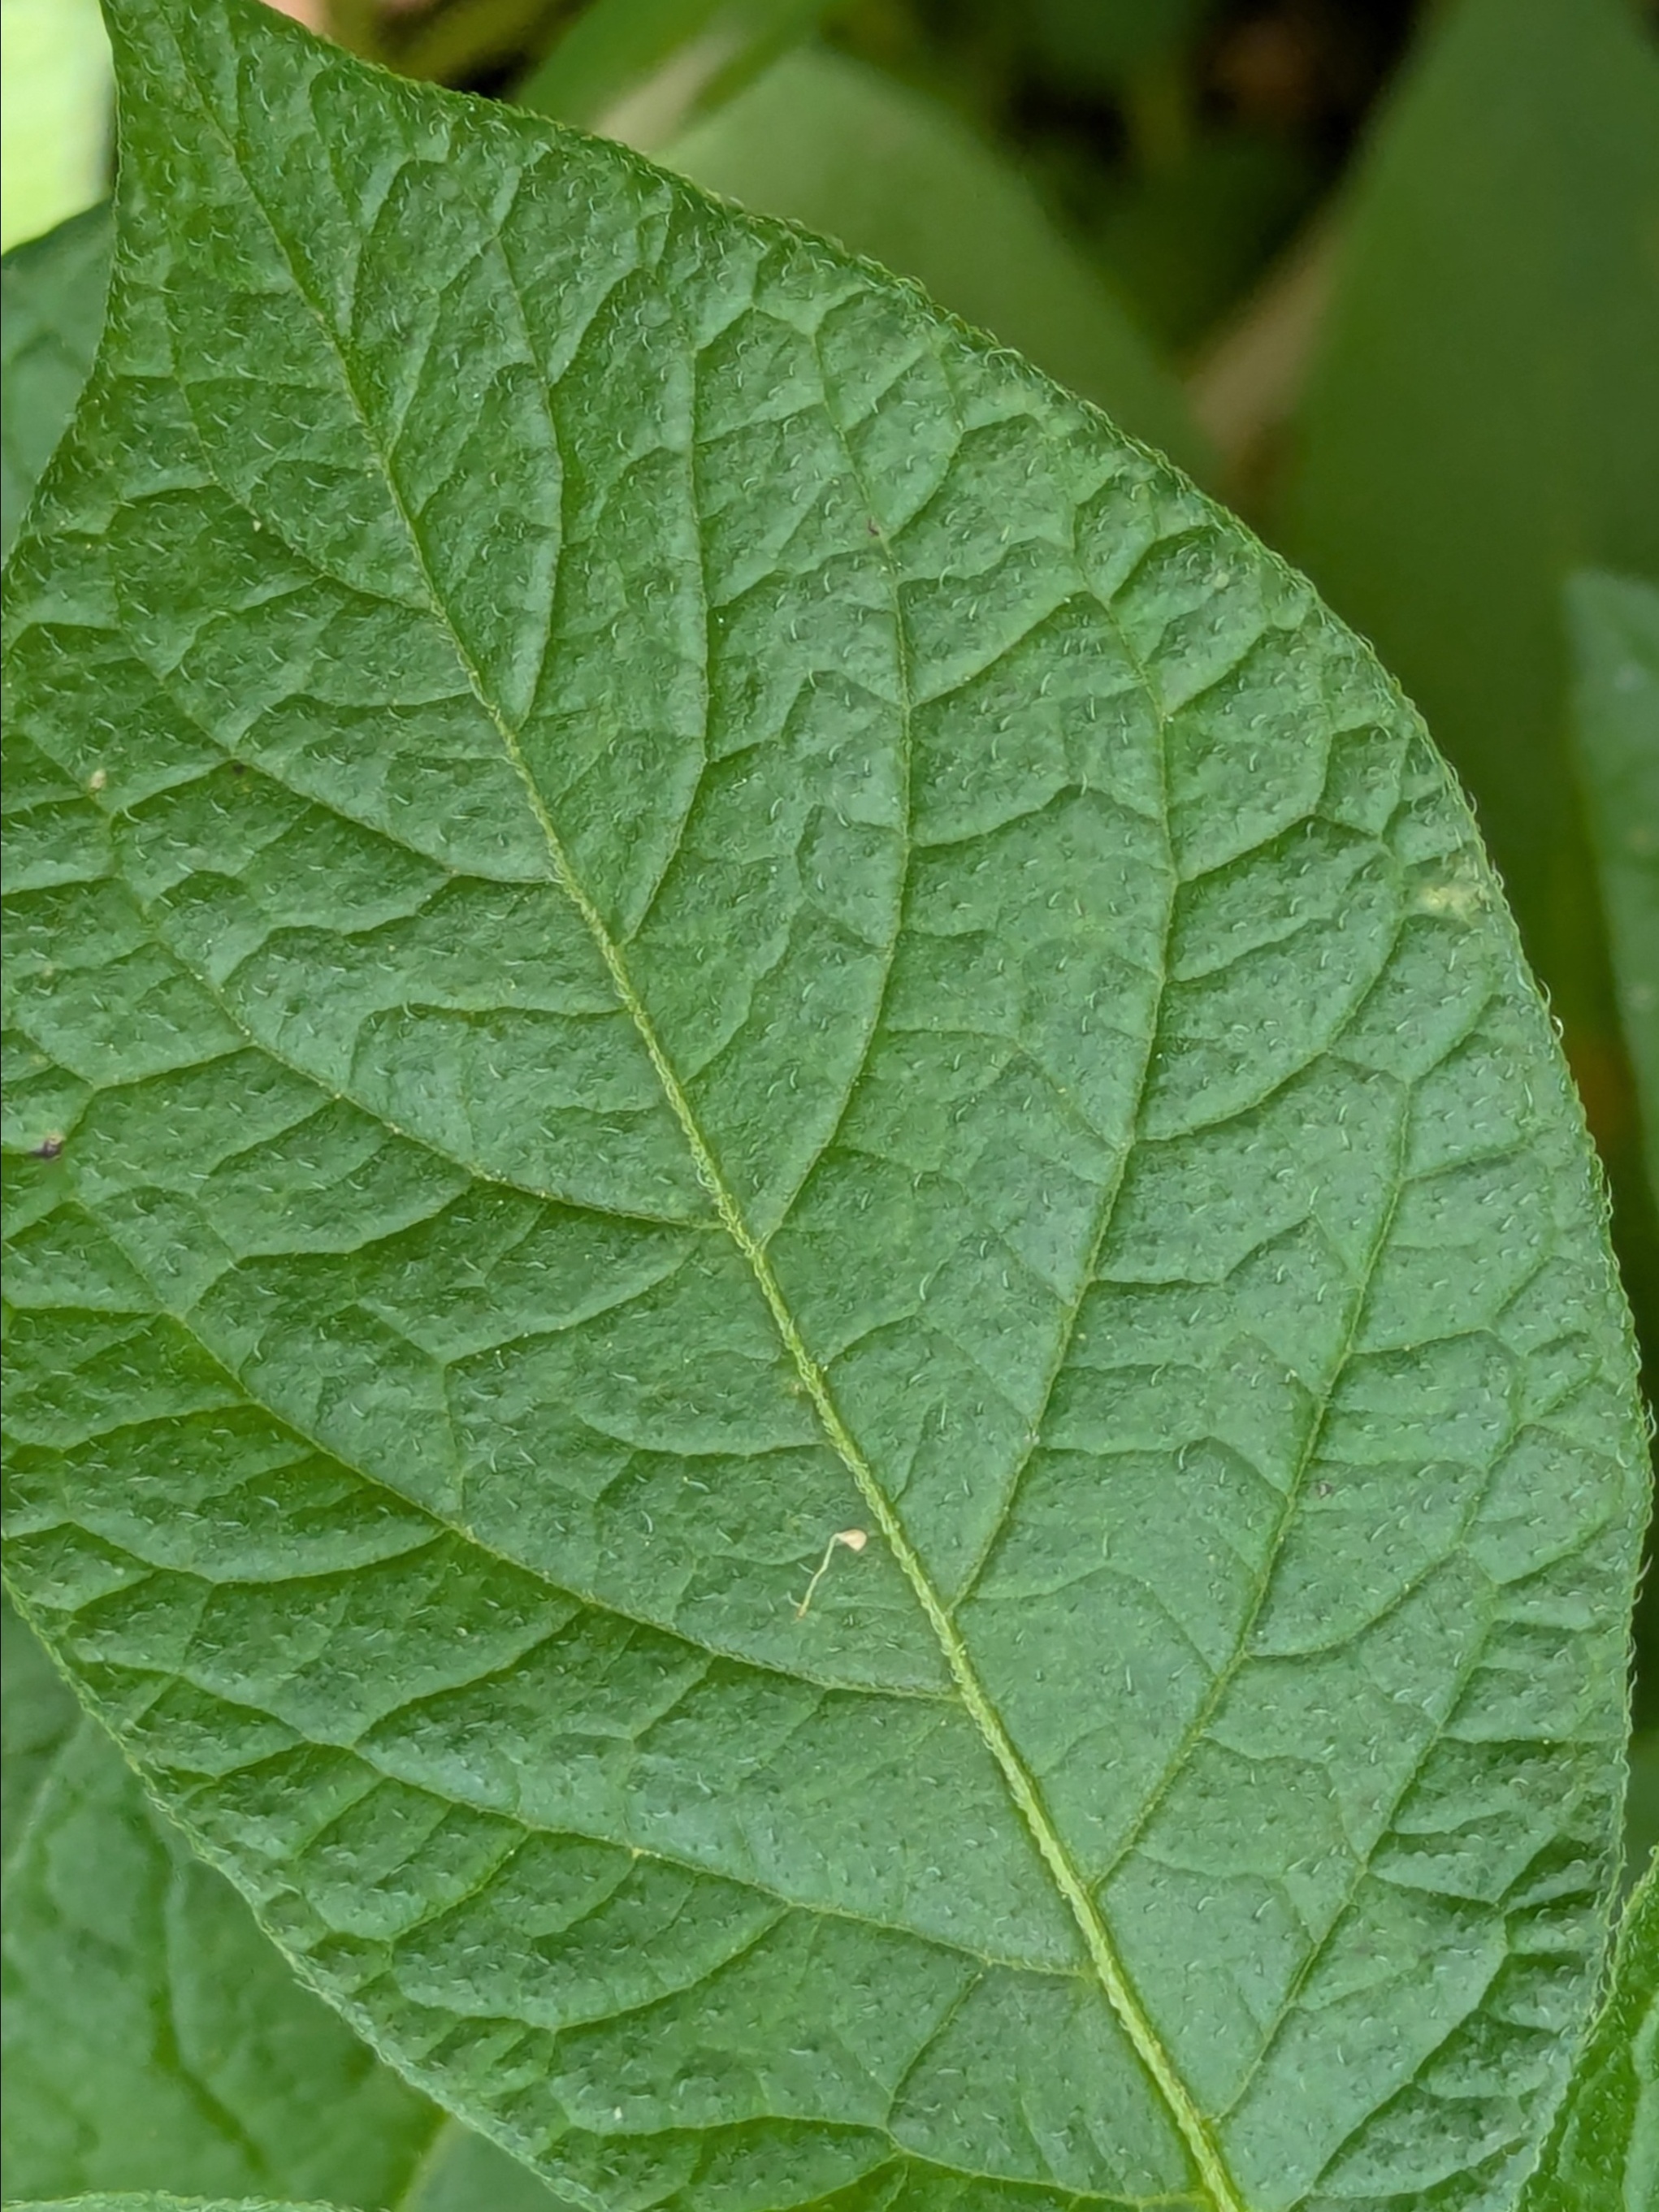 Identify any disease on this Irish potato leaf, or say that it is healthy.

healthy
